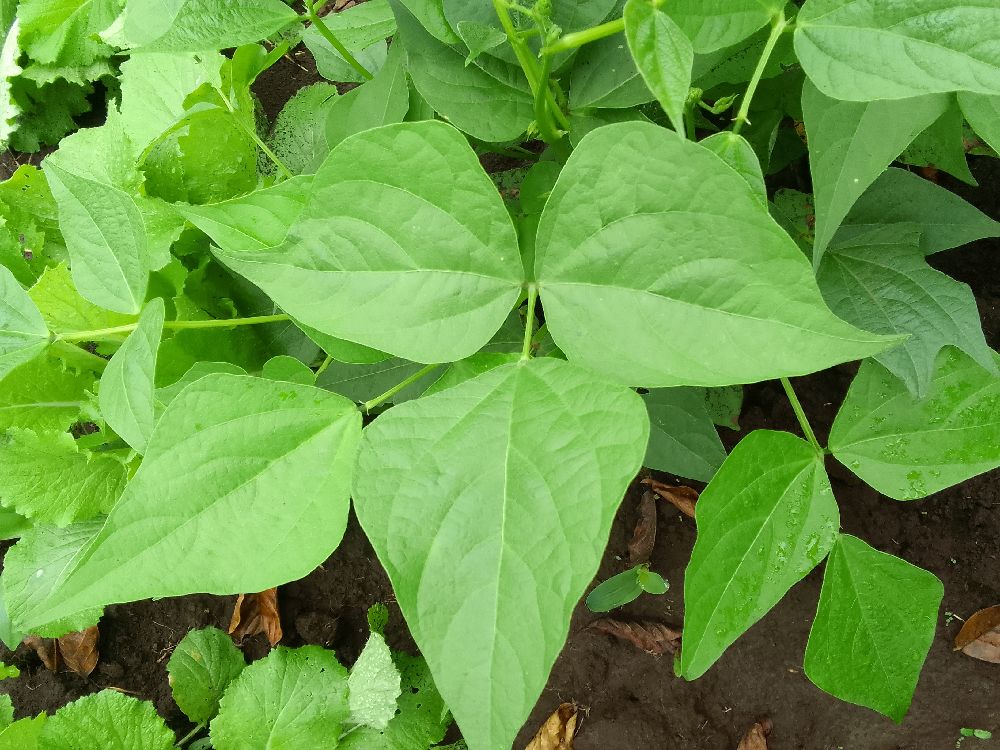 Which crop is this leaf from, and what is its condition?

common bean, healthy
